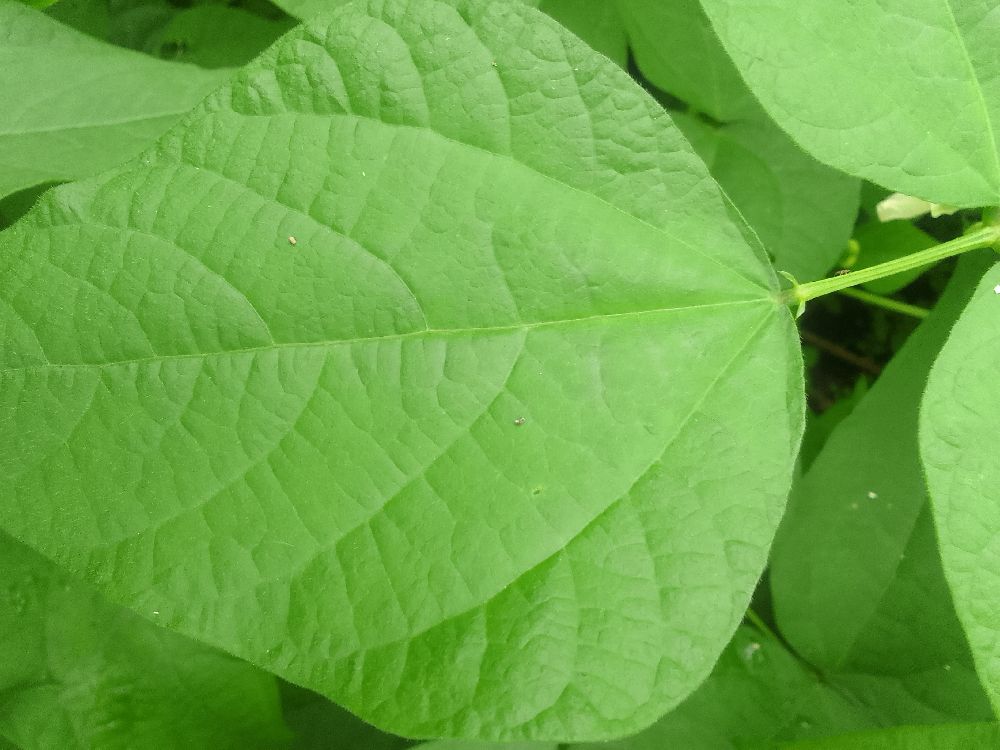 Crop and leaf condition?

common bean, healthy
